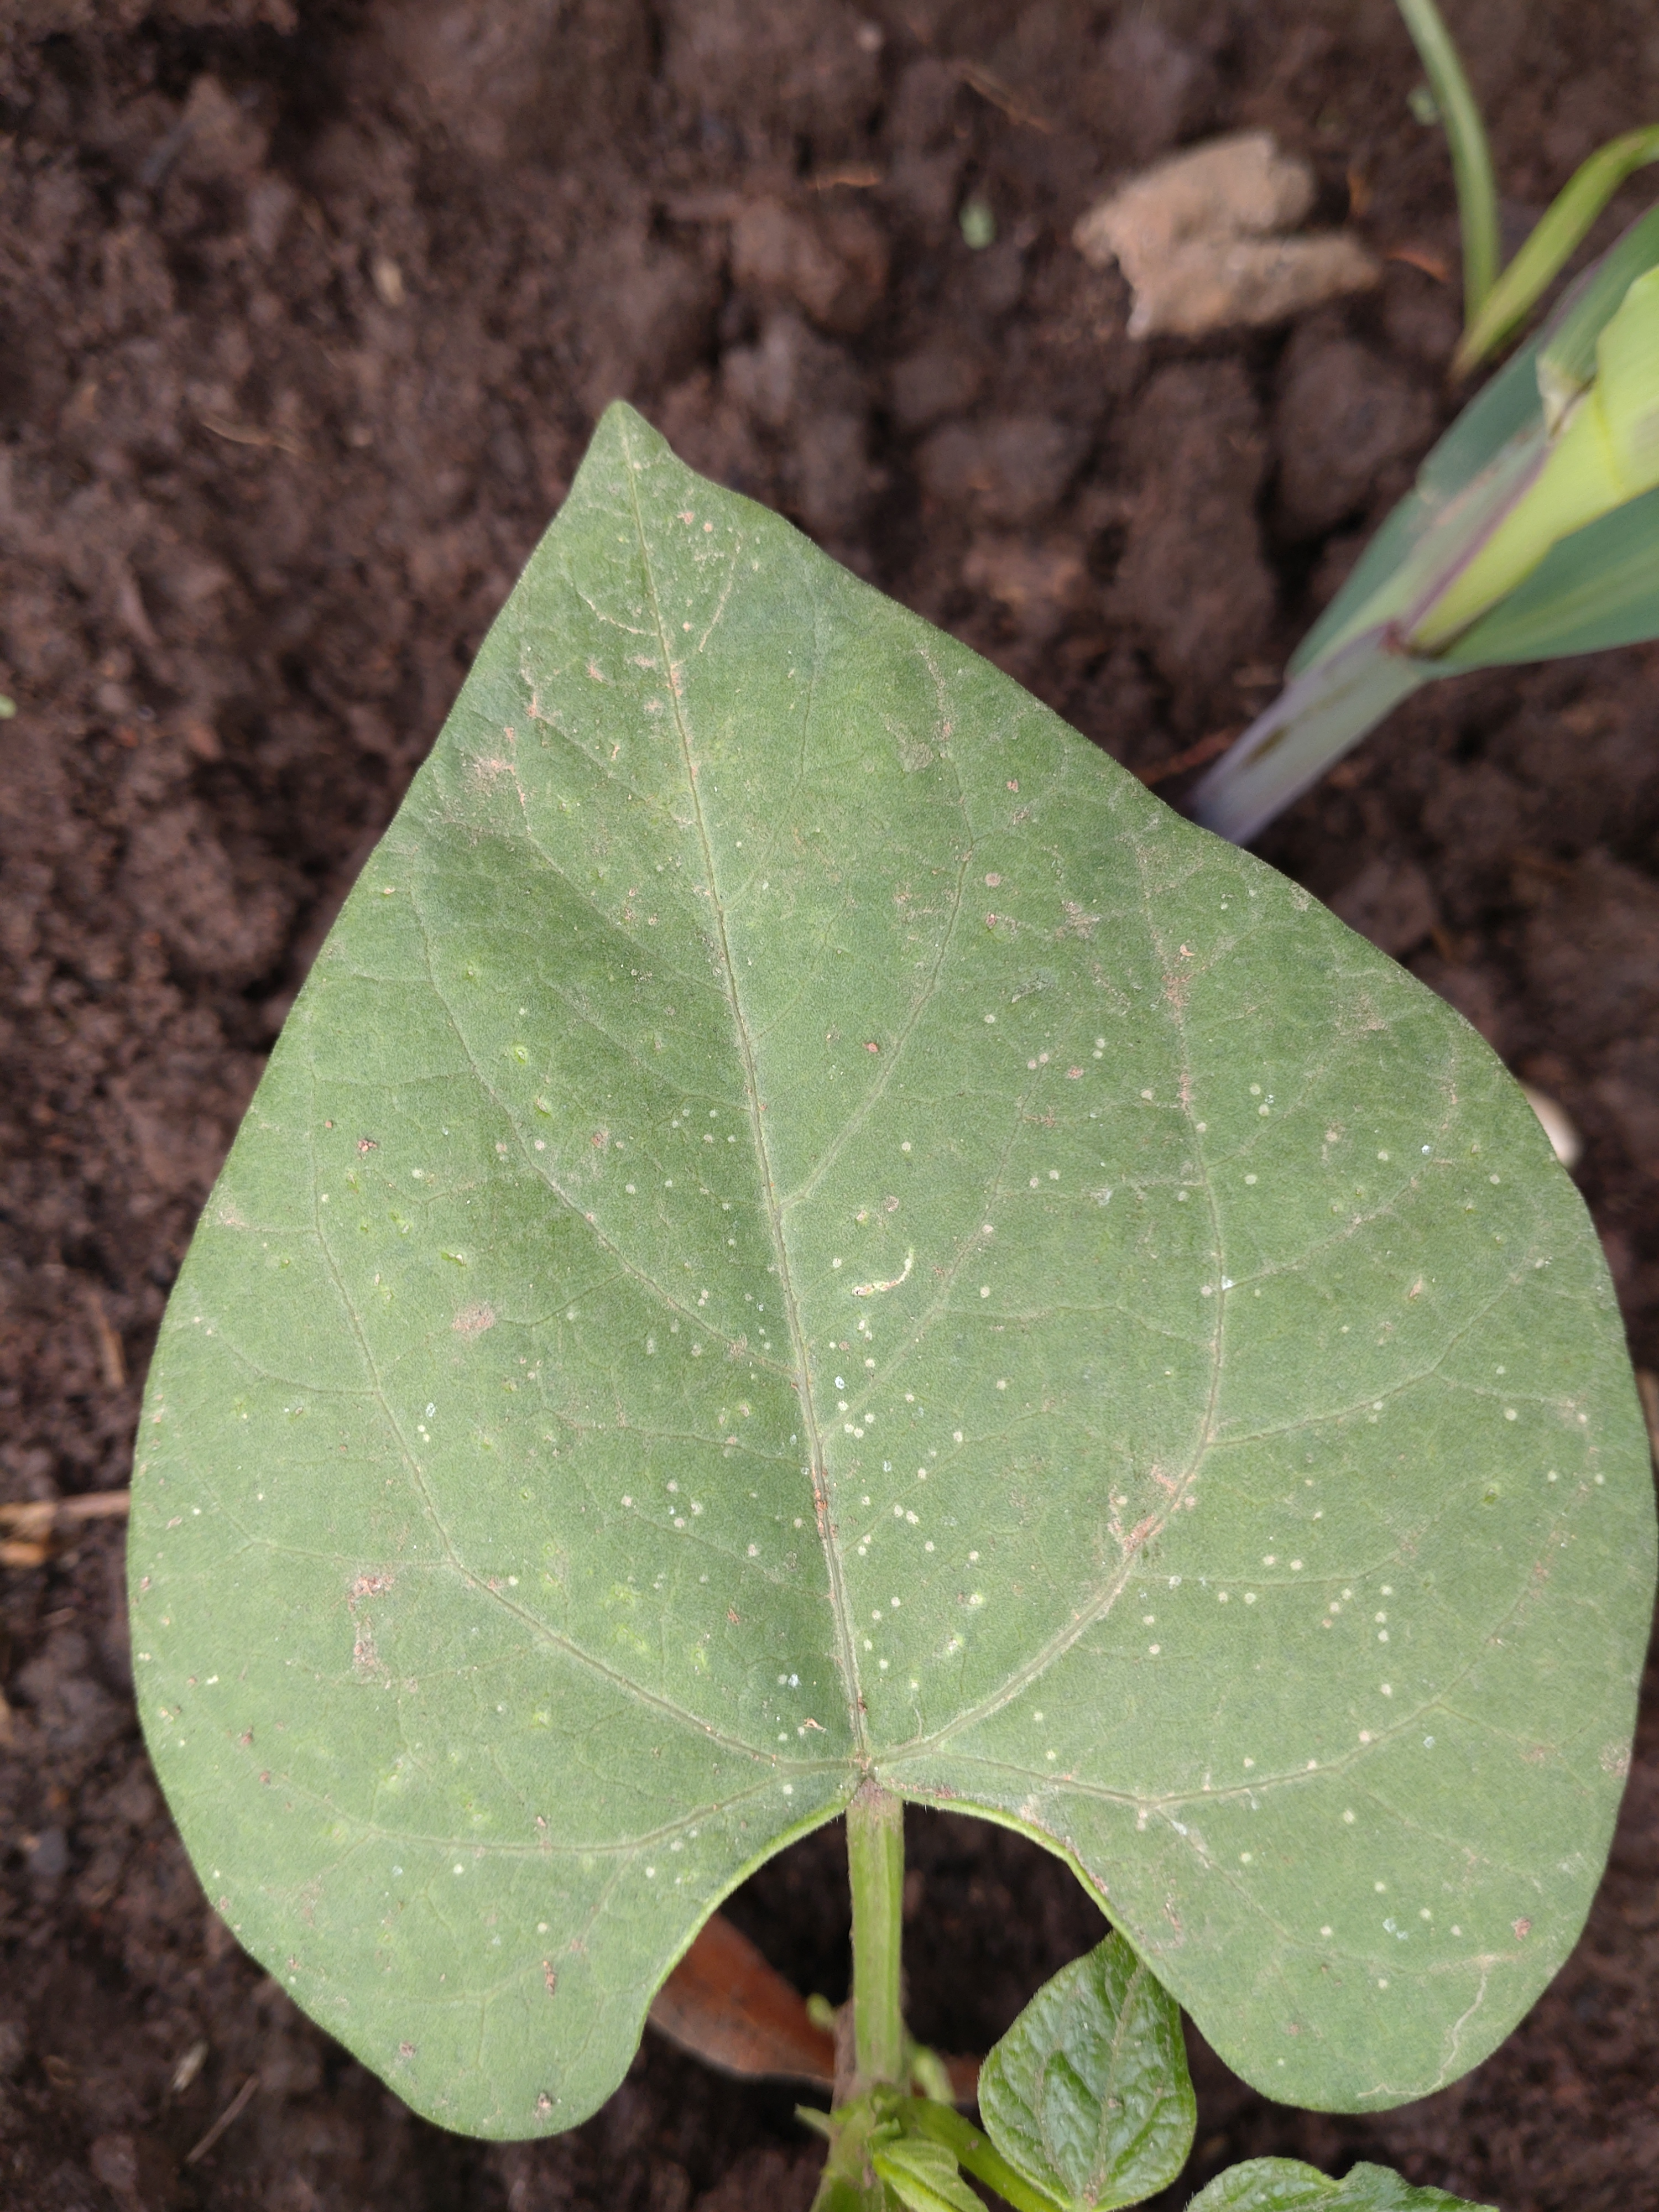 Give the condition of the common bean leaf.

healthy
